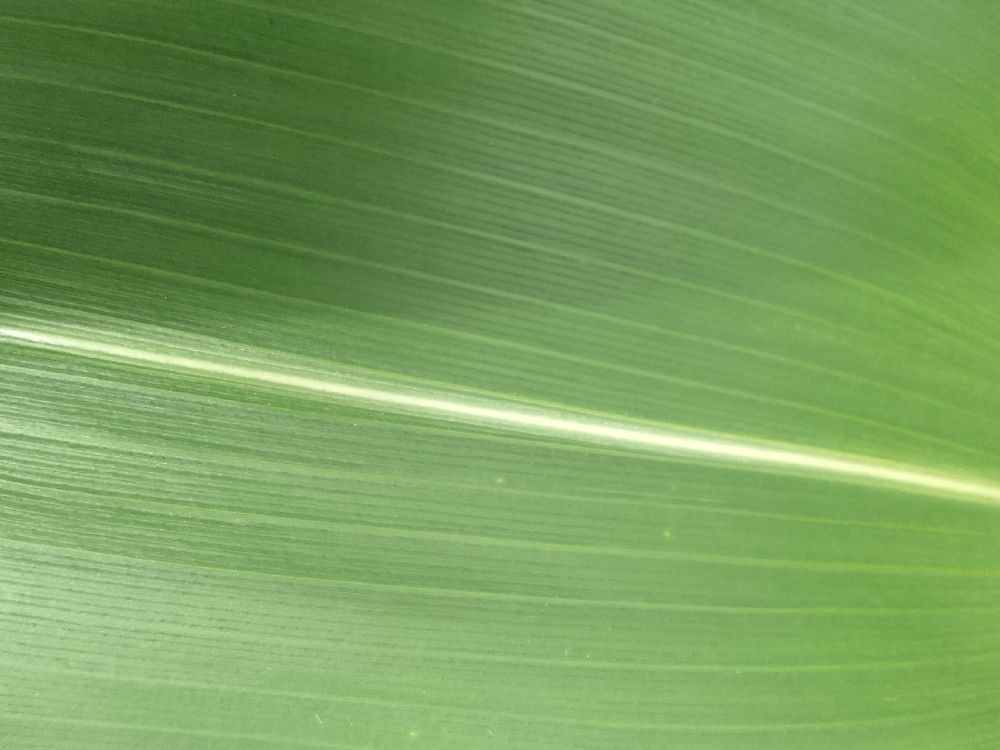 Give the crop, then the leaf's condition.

maize, healthy
